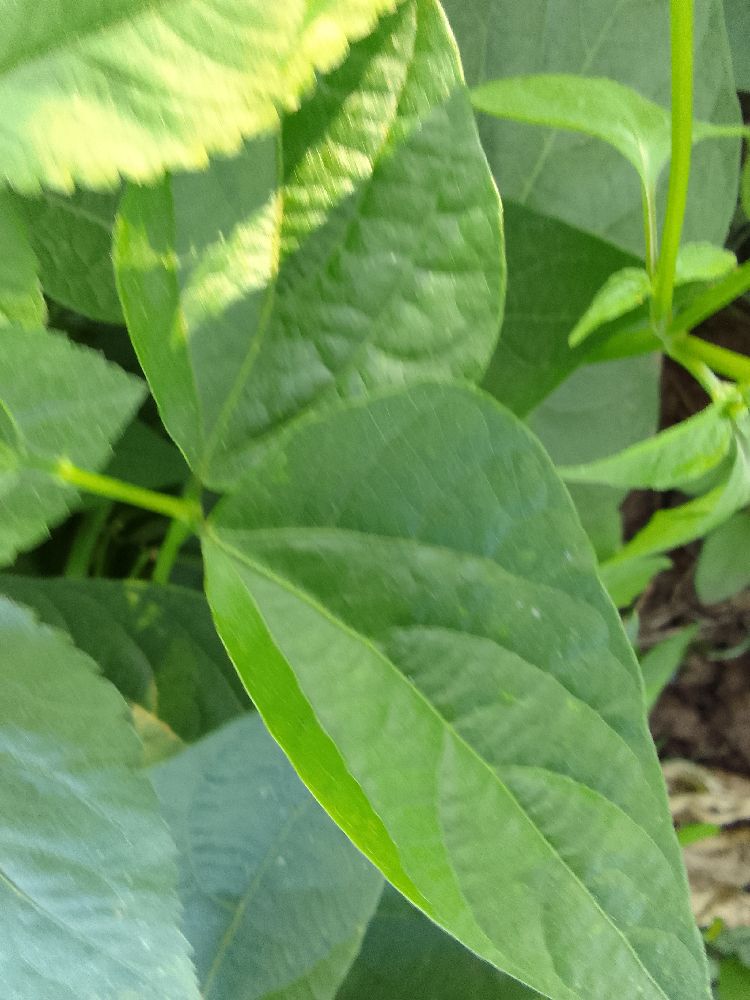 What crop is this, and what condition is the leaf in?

common bean, healthy
